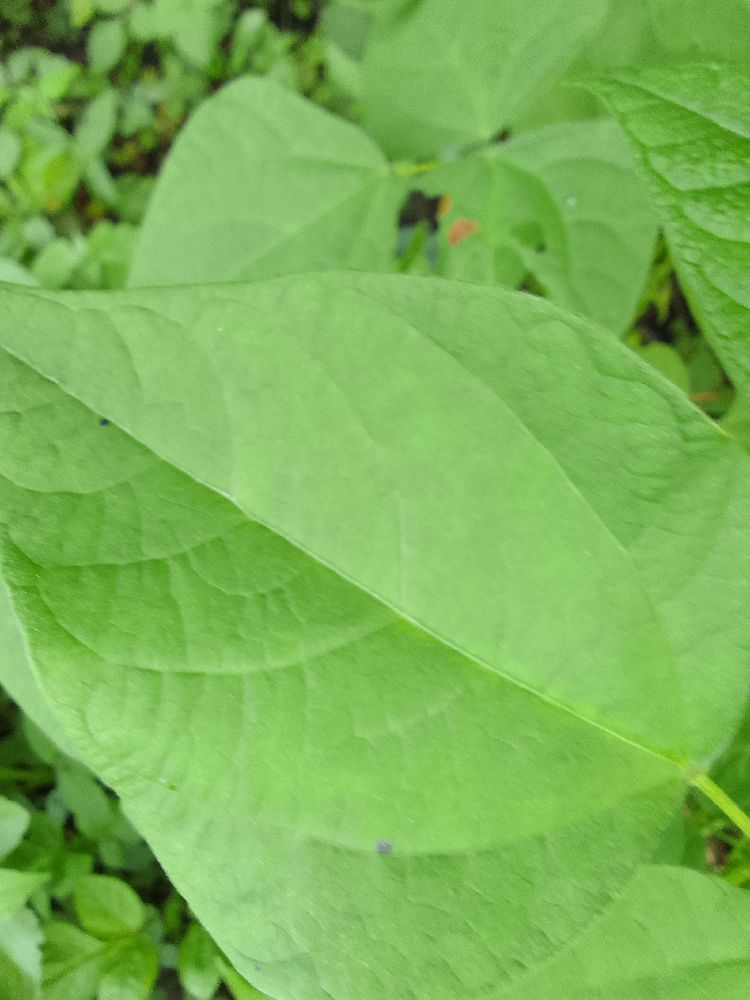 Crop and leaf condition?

common bean, healthy
